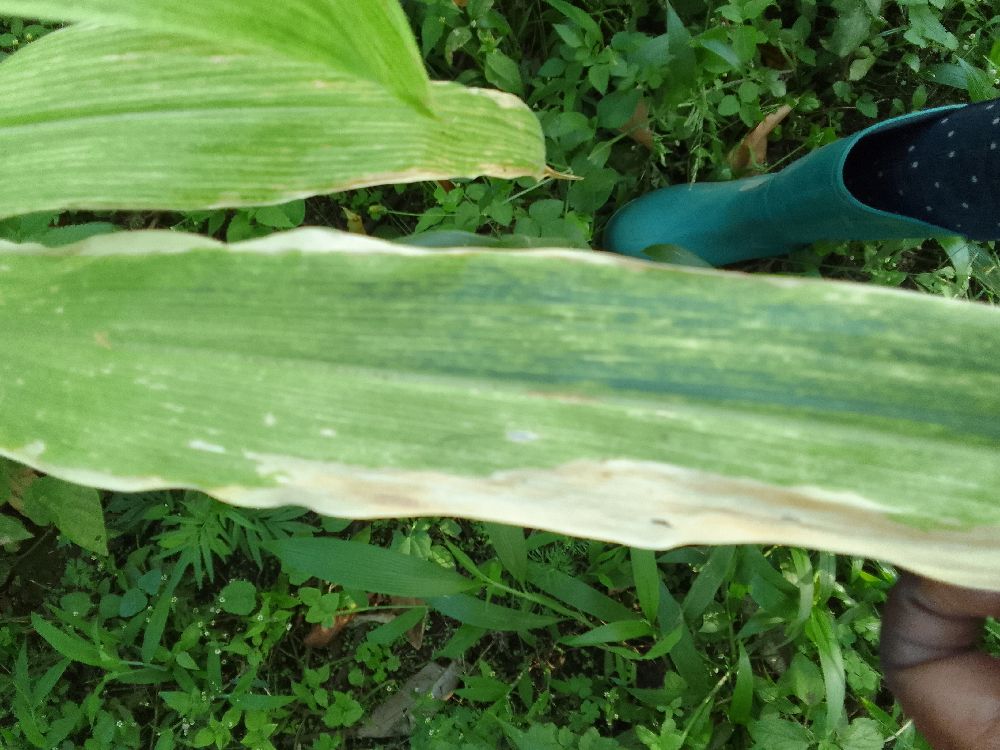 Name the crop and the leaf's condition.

maize, maize lethal necrosis
